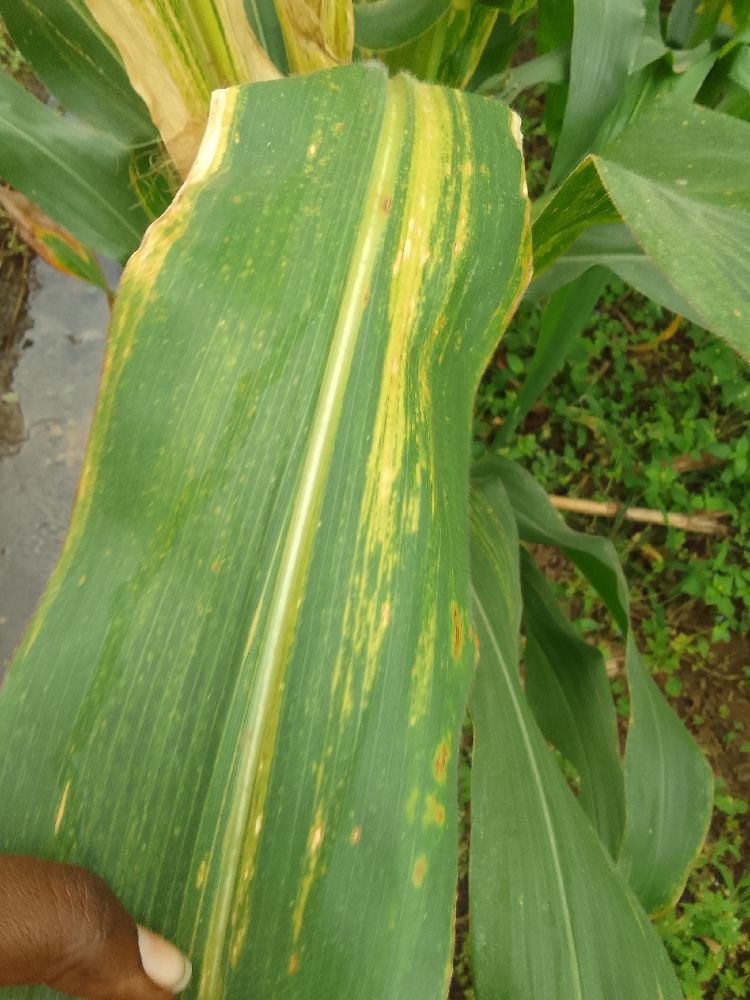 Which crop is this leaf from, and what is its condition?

maize, maize lethal necrosis
